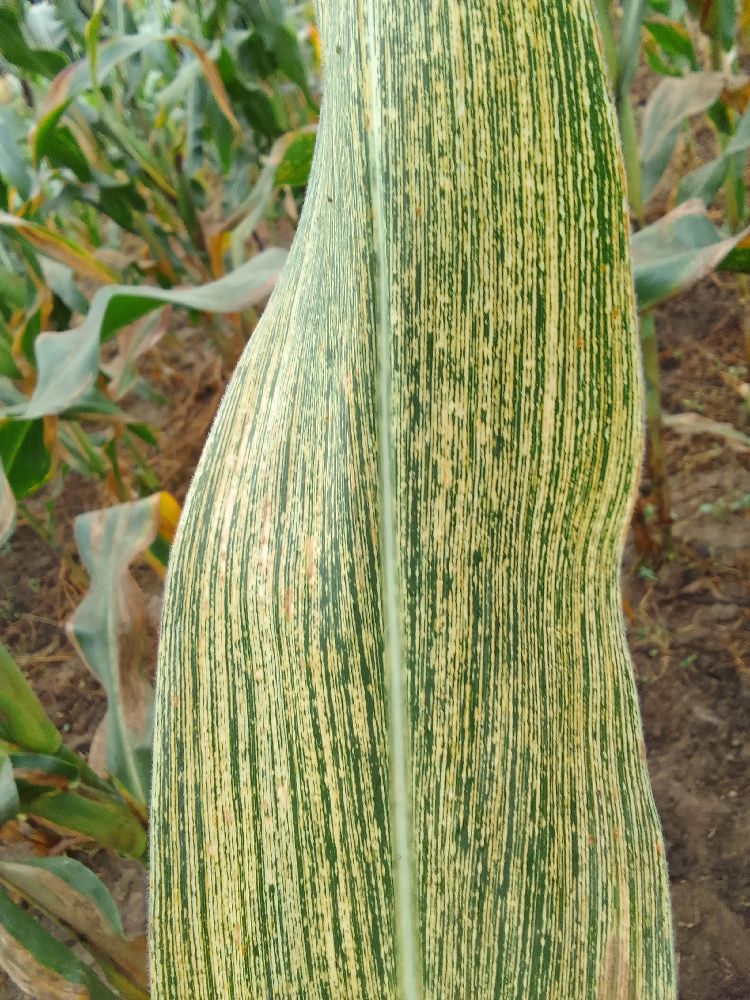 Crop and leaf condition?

maize, maize streak virus
